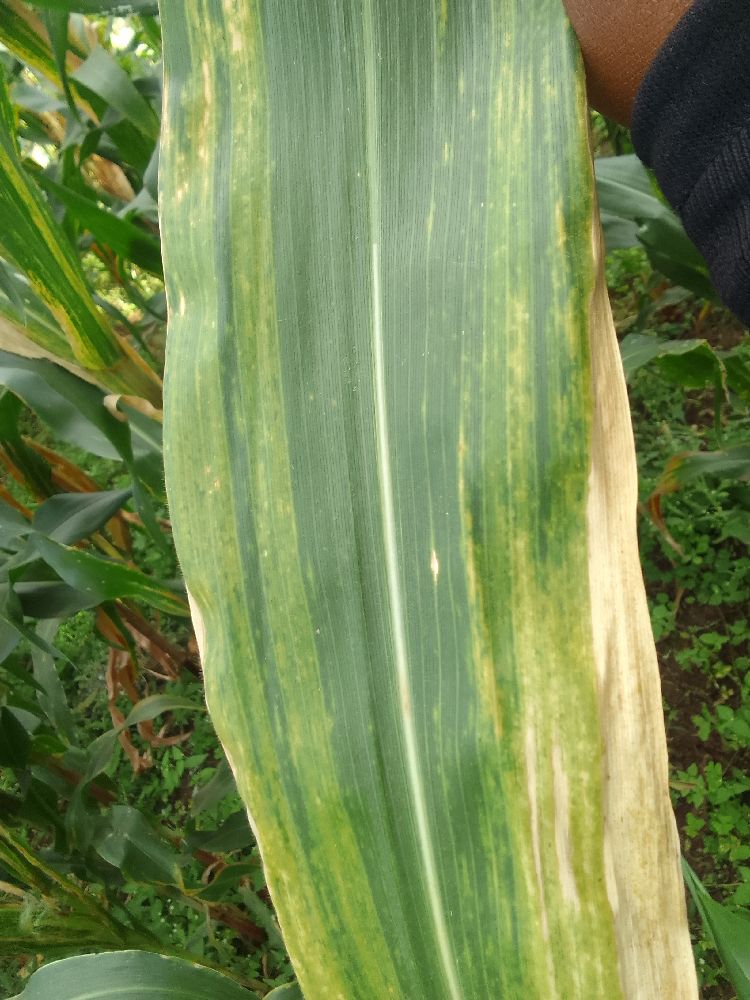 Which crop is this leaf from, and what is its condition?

maize, maize lethal necrosis
